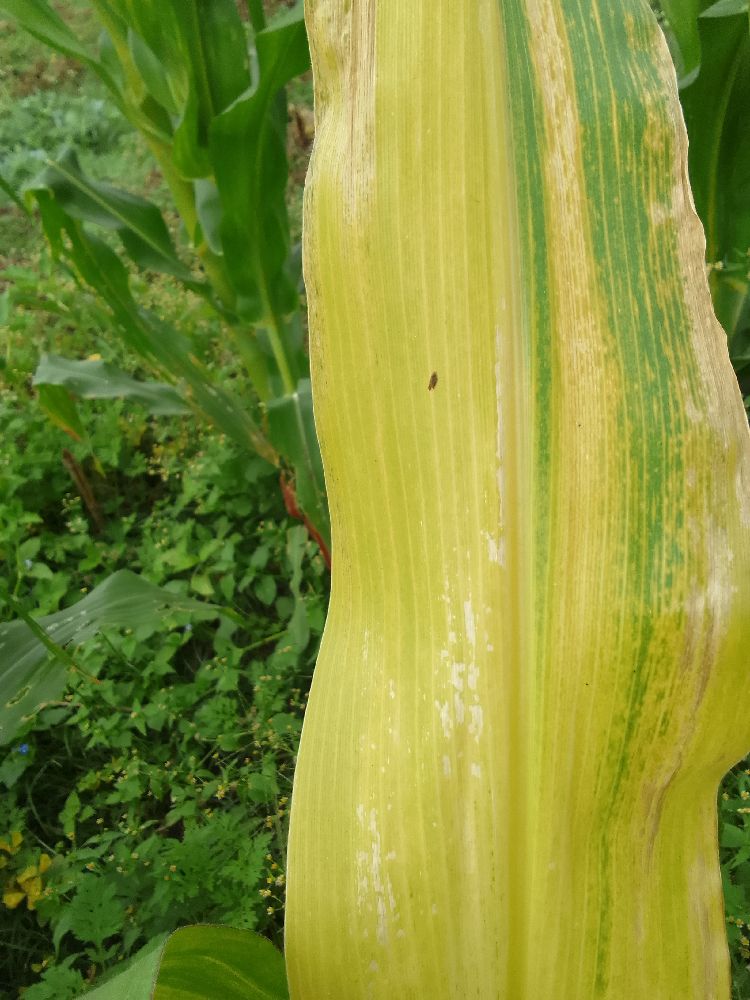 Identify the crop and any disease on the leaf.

maize, maize lethal necrosis
